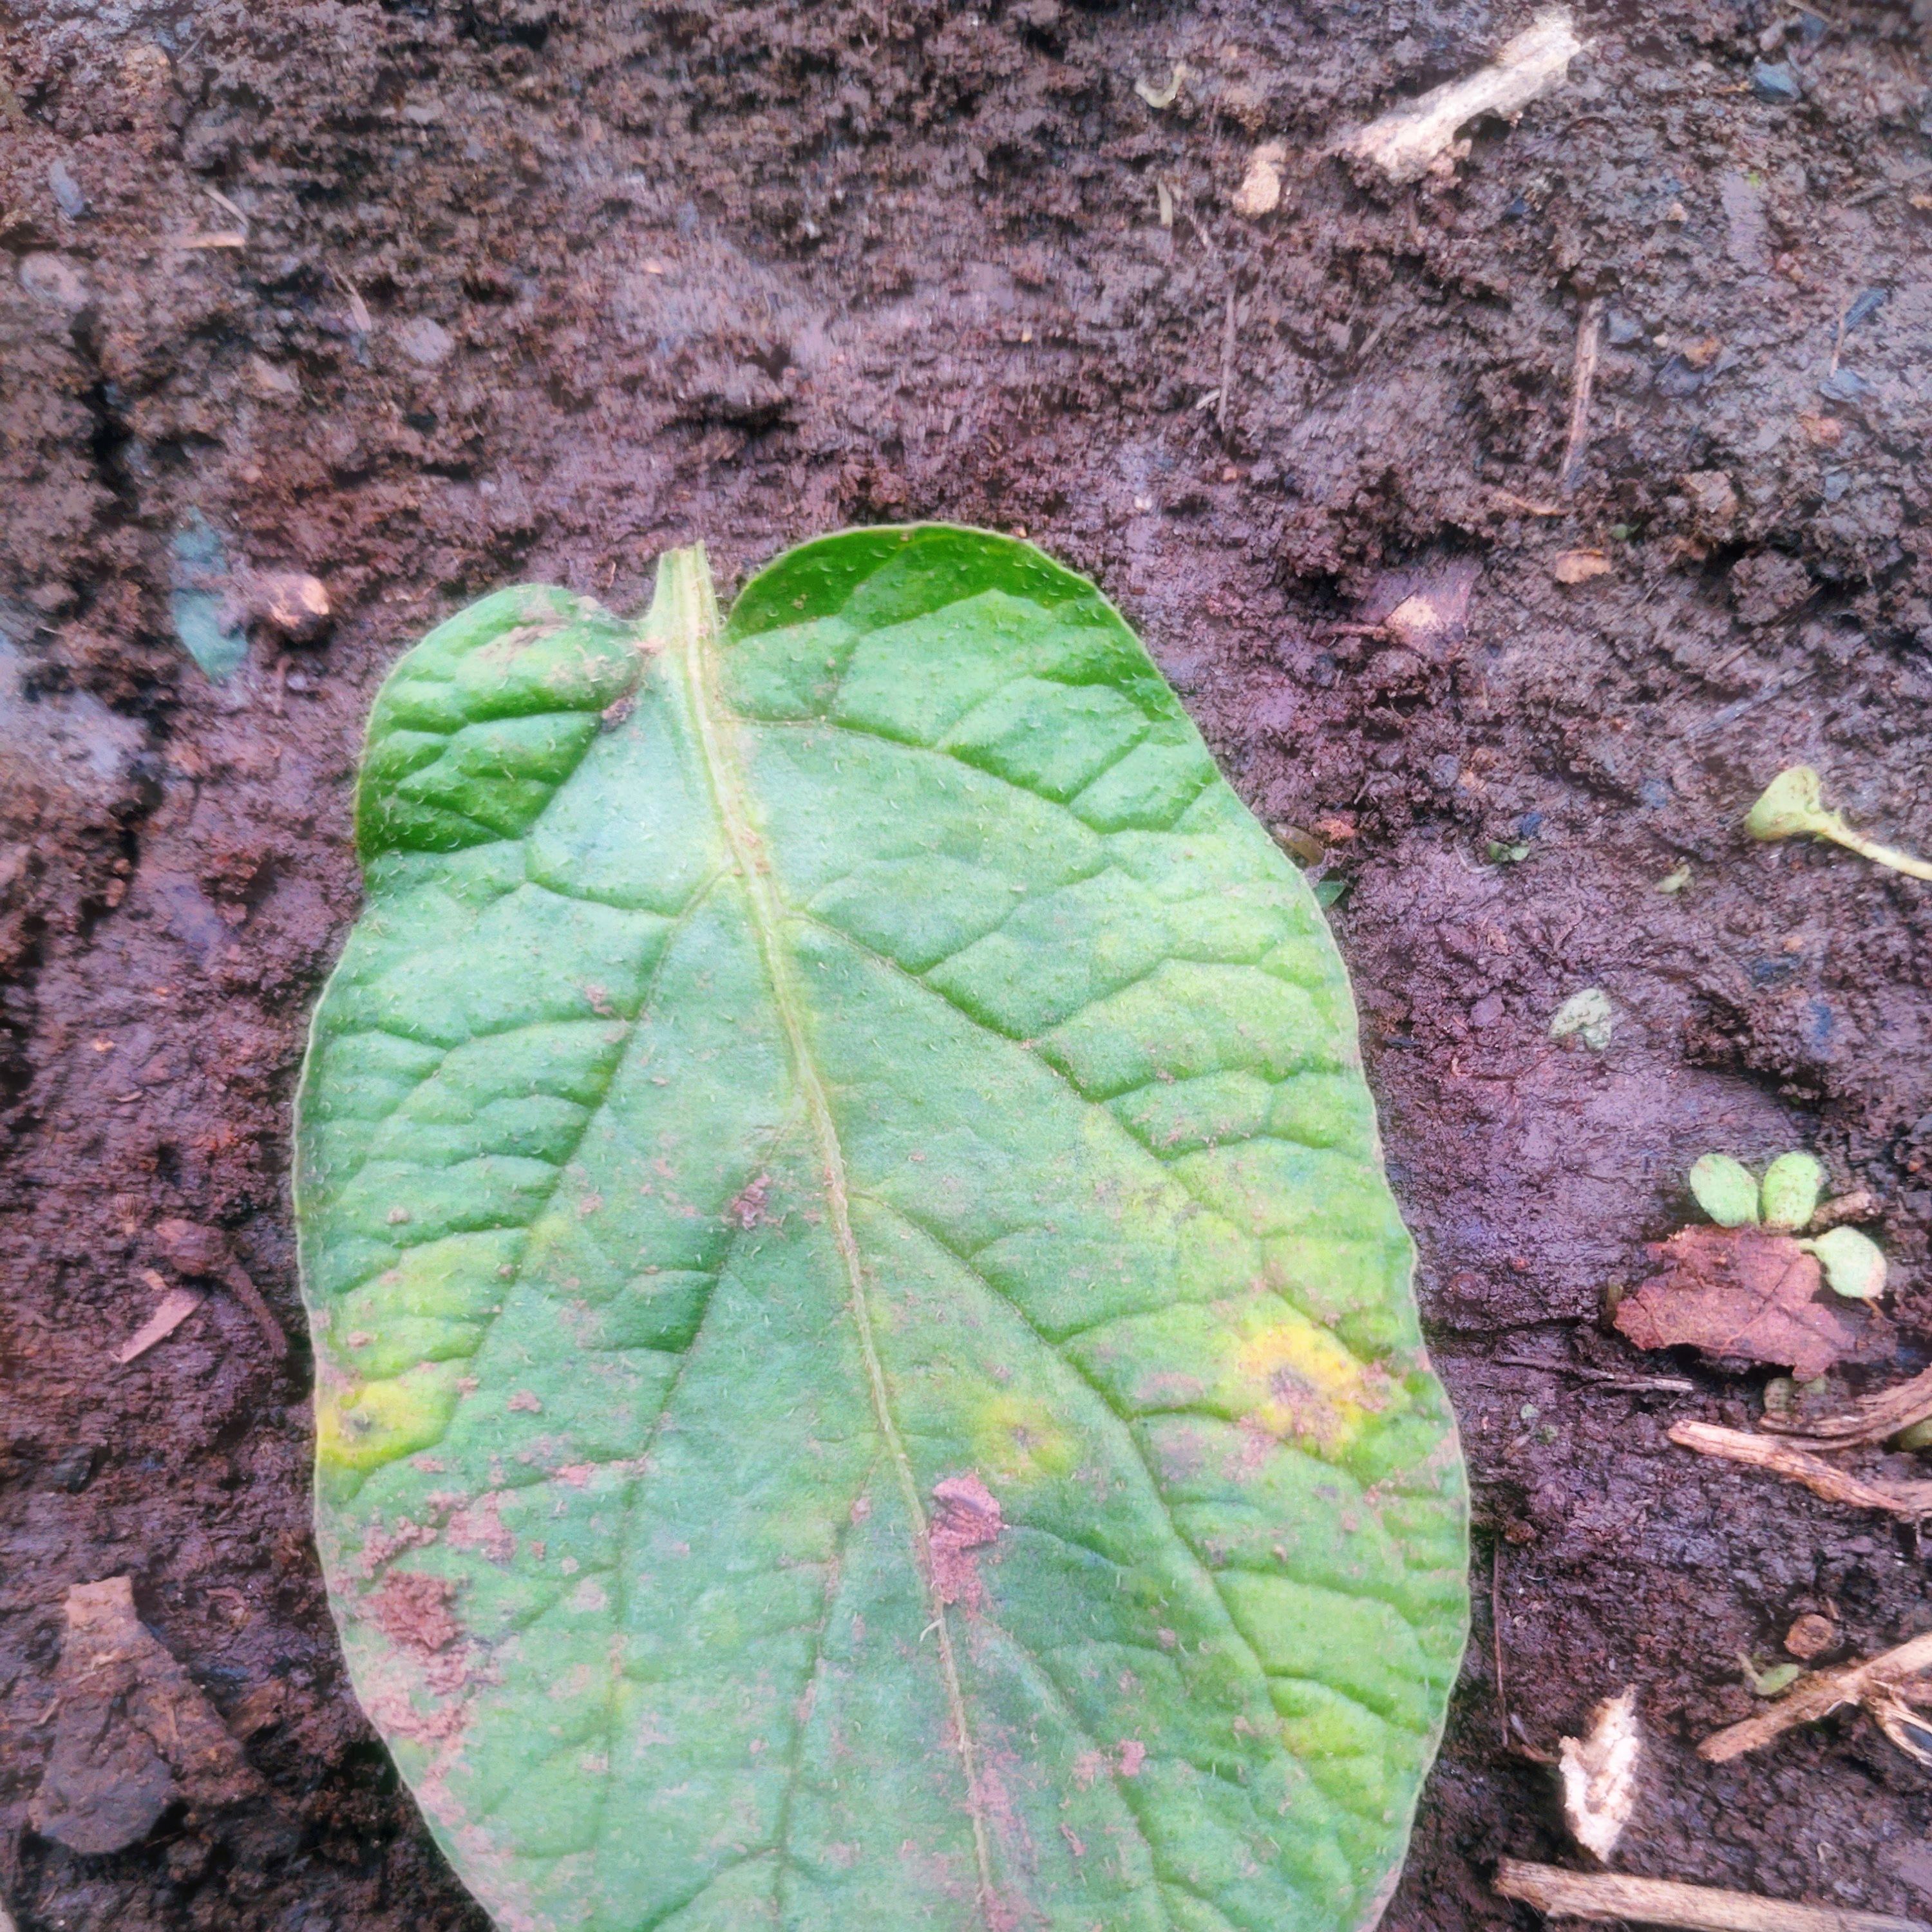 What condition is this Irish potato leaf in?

late blight
